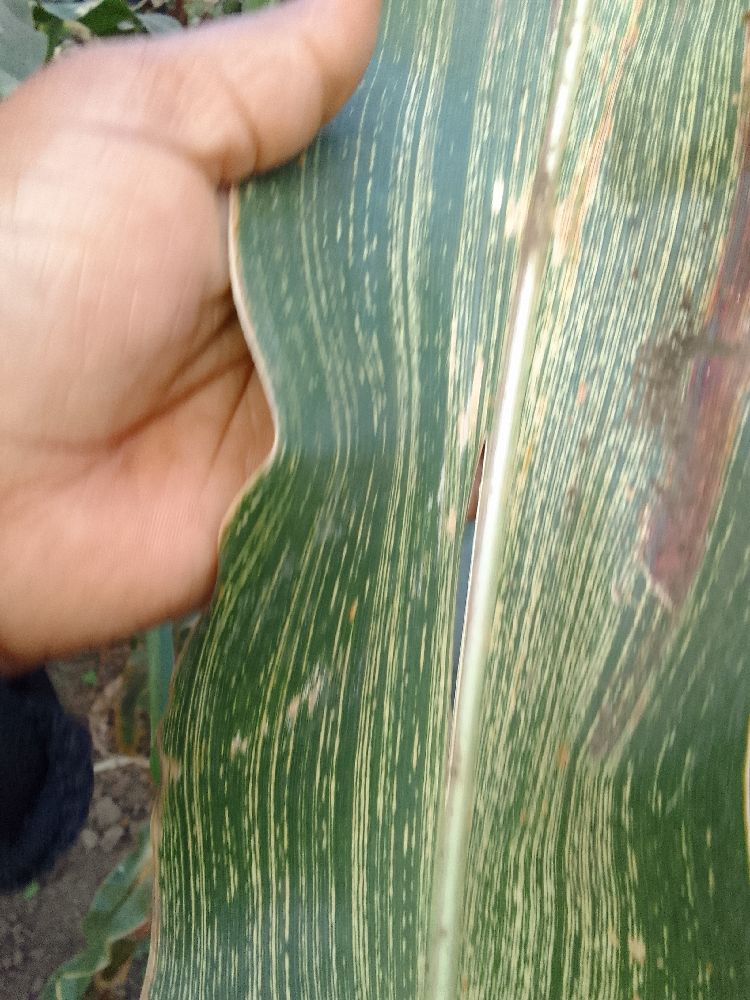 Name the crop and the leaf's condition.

maize, maize streak virus
